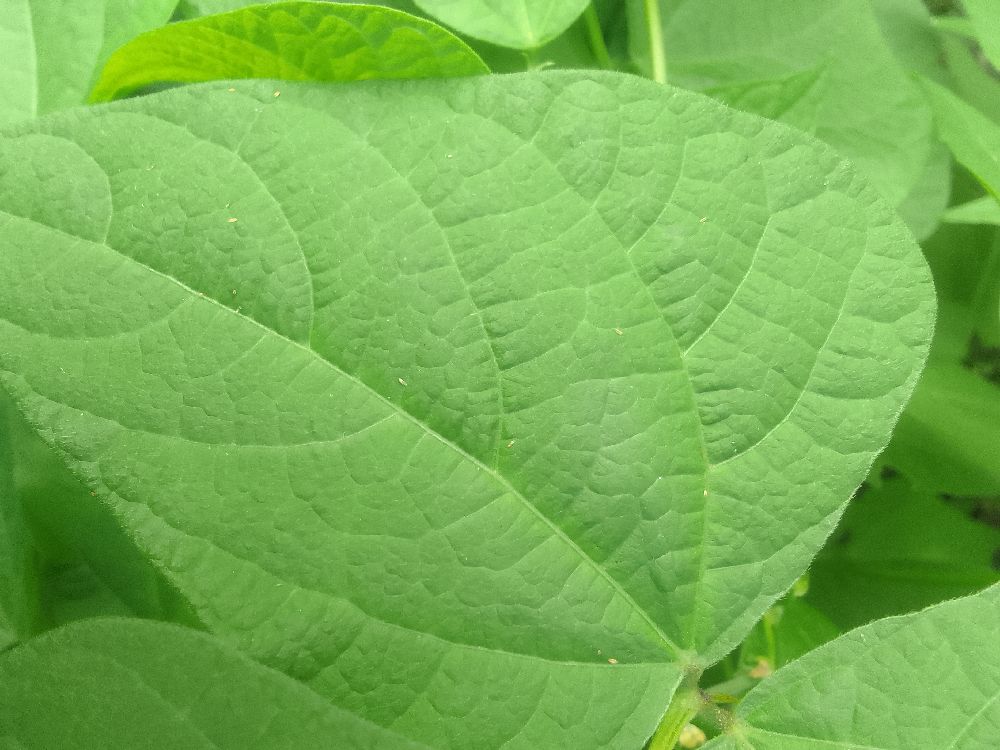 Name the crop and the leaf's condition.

common bean, healthy
